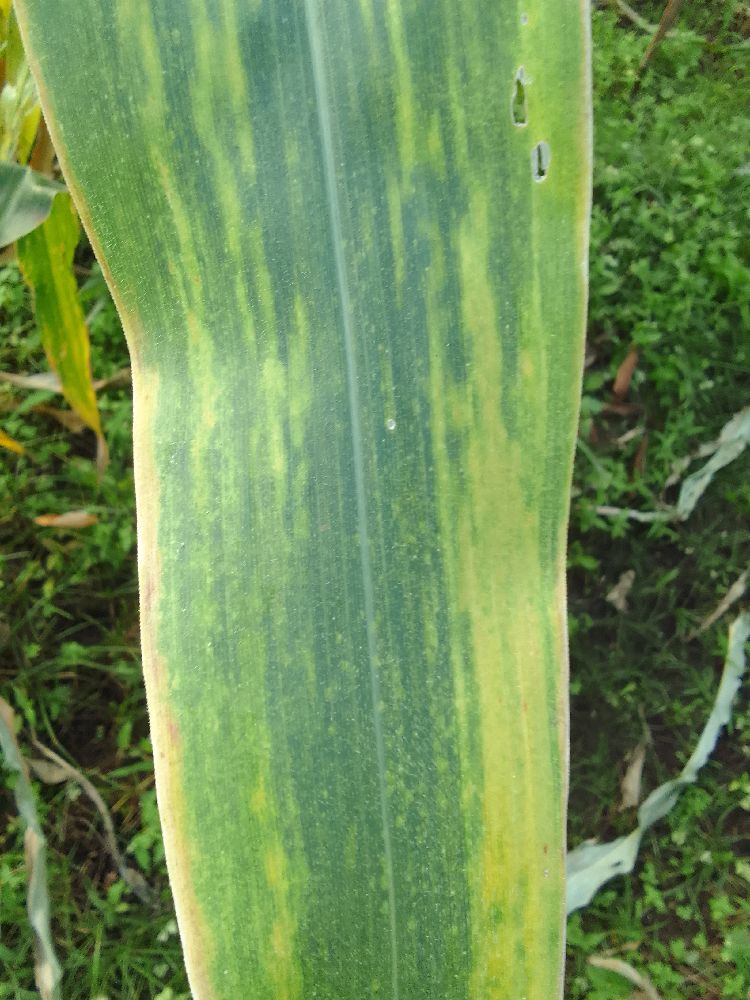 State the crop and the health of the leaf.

maize, maize lethal necrosis
